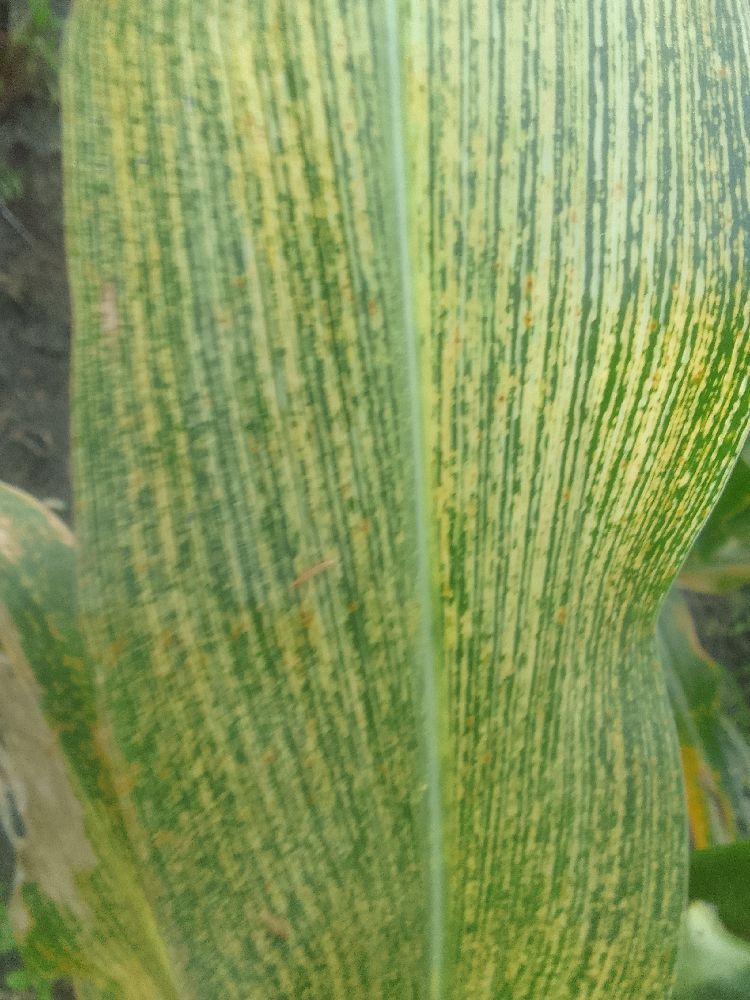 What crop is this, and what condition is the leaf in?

maize, maize streak virus
